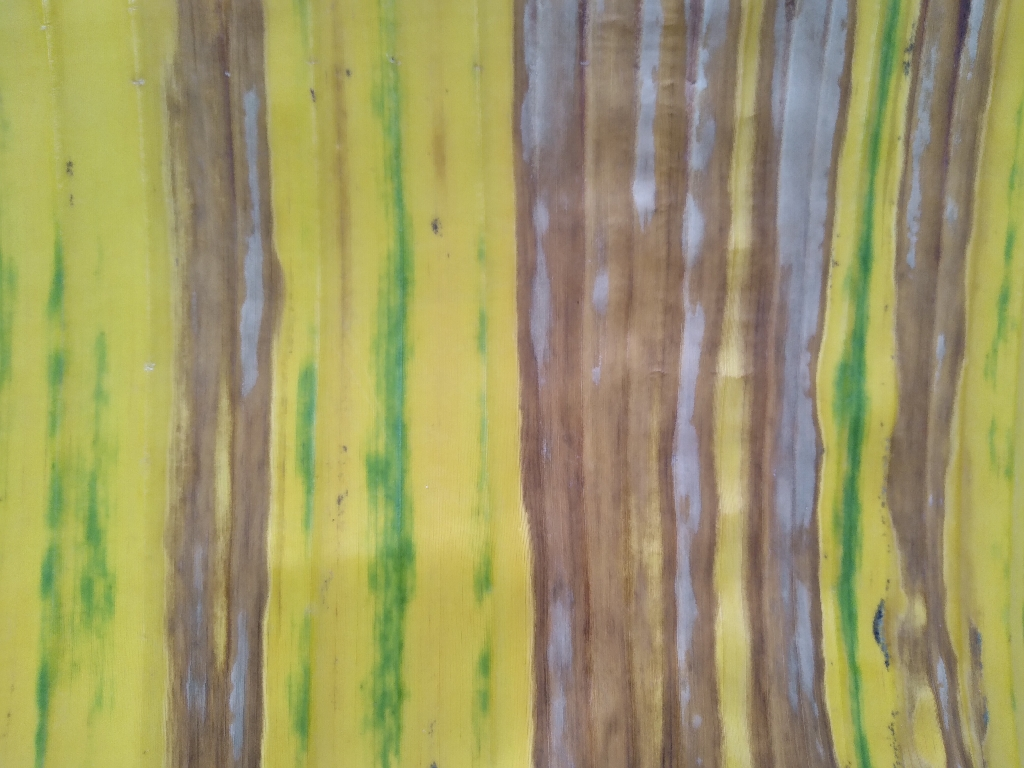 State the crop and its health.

banana, fusarium wilt race 1
